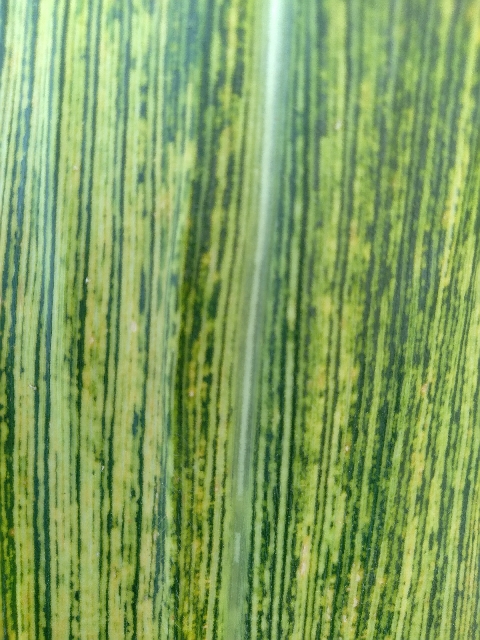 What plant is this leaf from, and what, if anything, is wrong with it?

maize, maize streak virus
